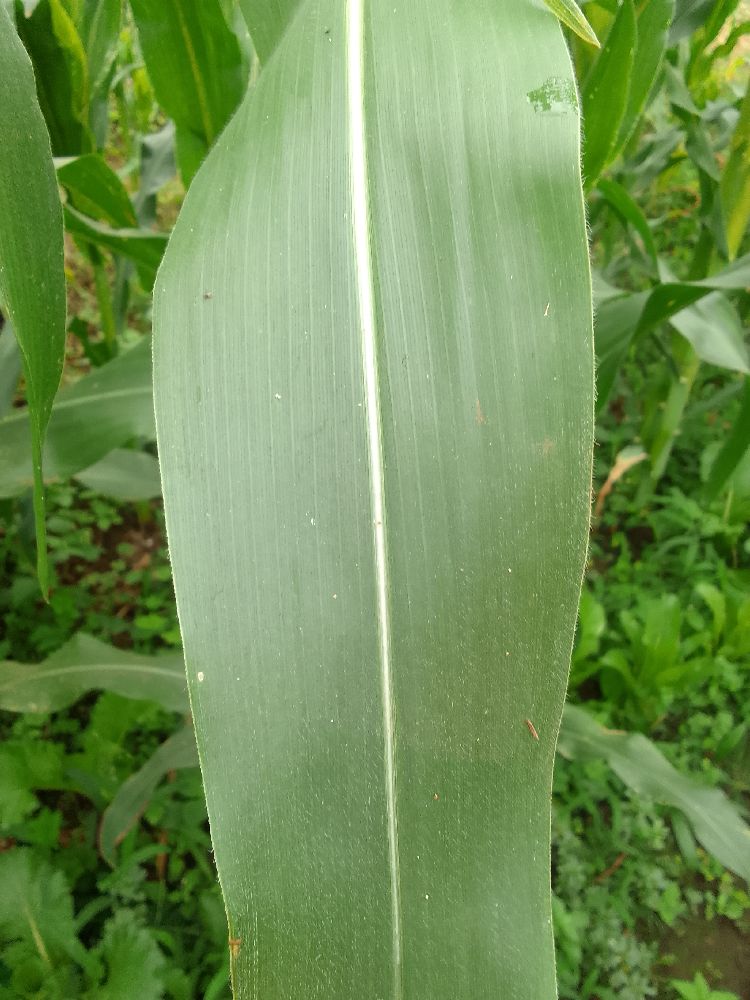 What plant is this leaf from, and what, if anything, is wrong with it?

maize, healthy
